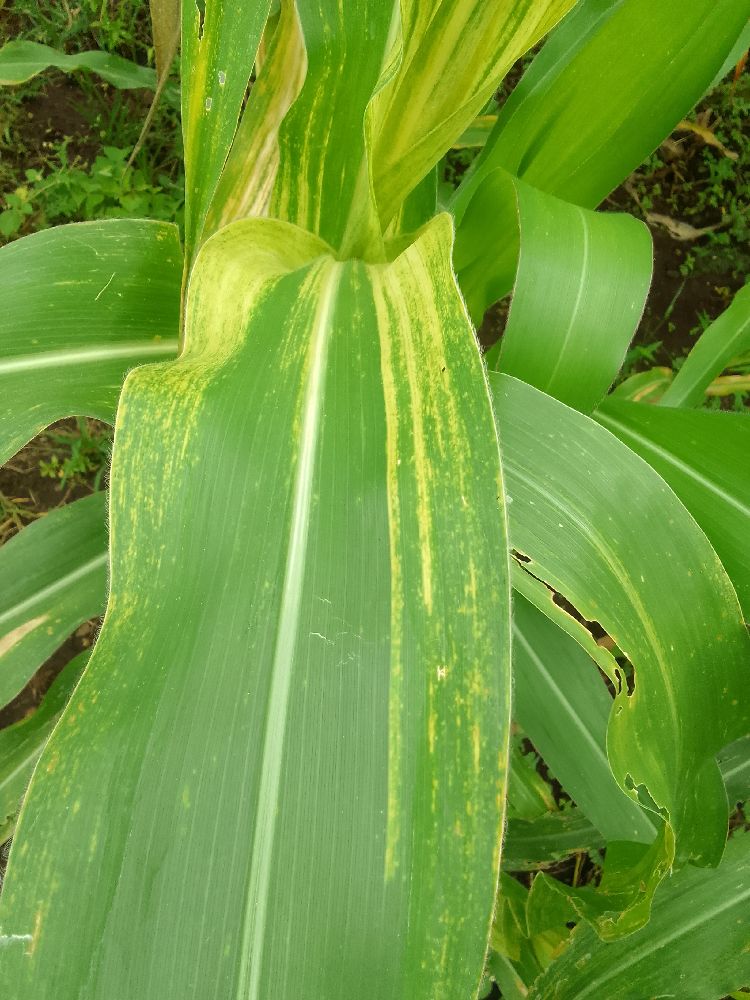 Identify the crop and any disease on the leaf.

maize, maize lethal necrosis
